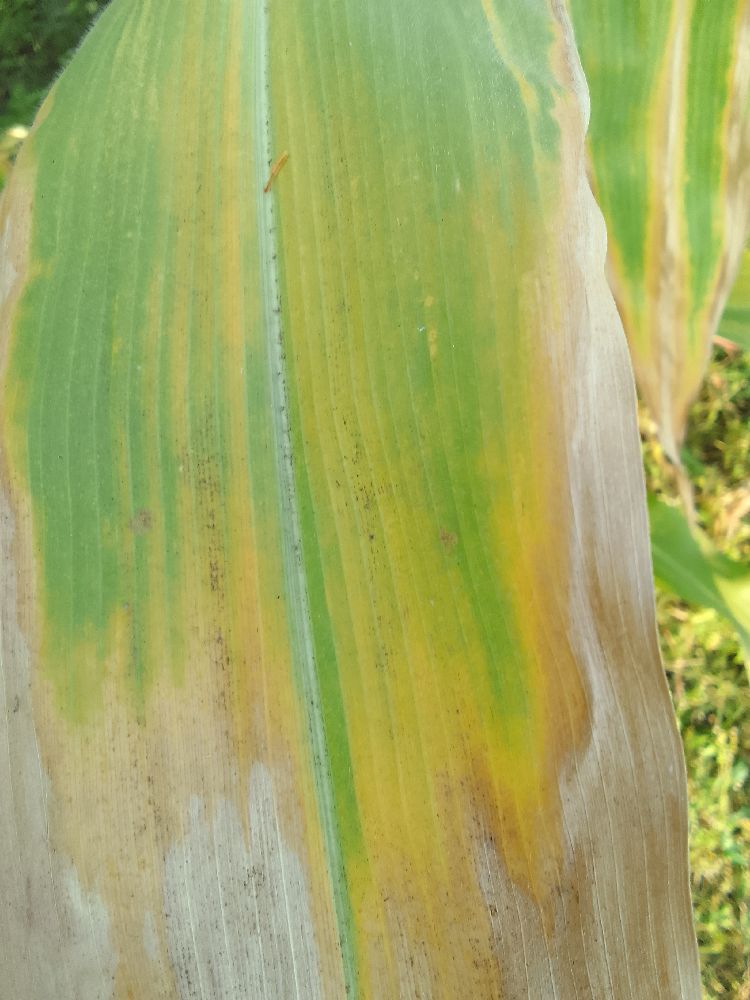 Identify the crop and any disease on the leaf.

maize, maize lethal necrosis
